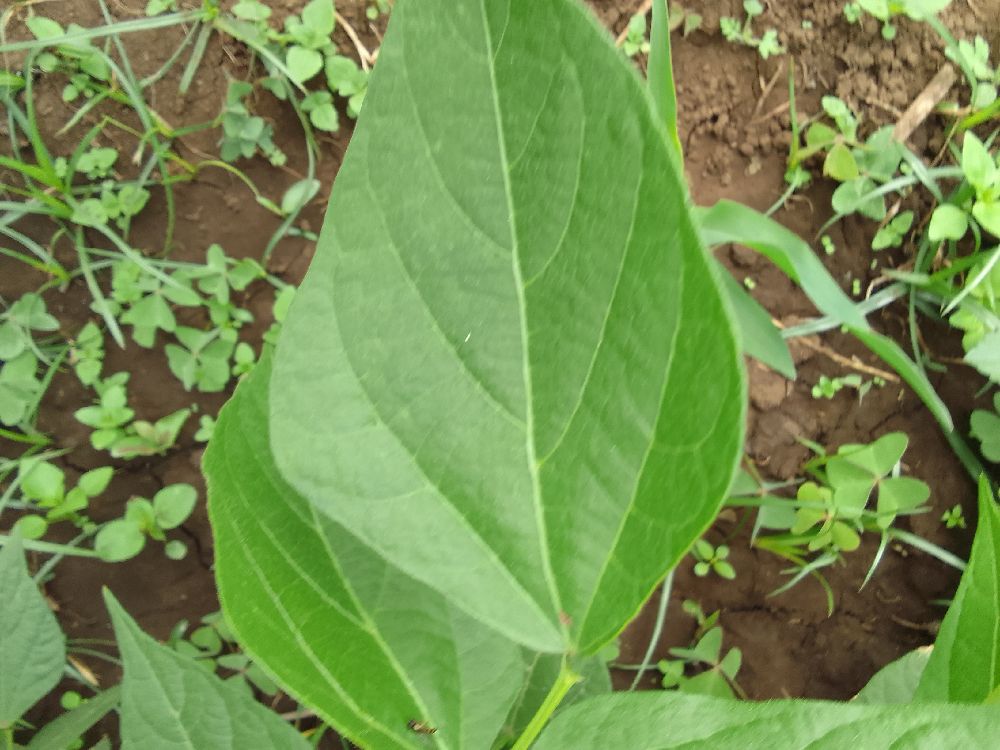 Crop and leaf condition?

common bean, healthy
